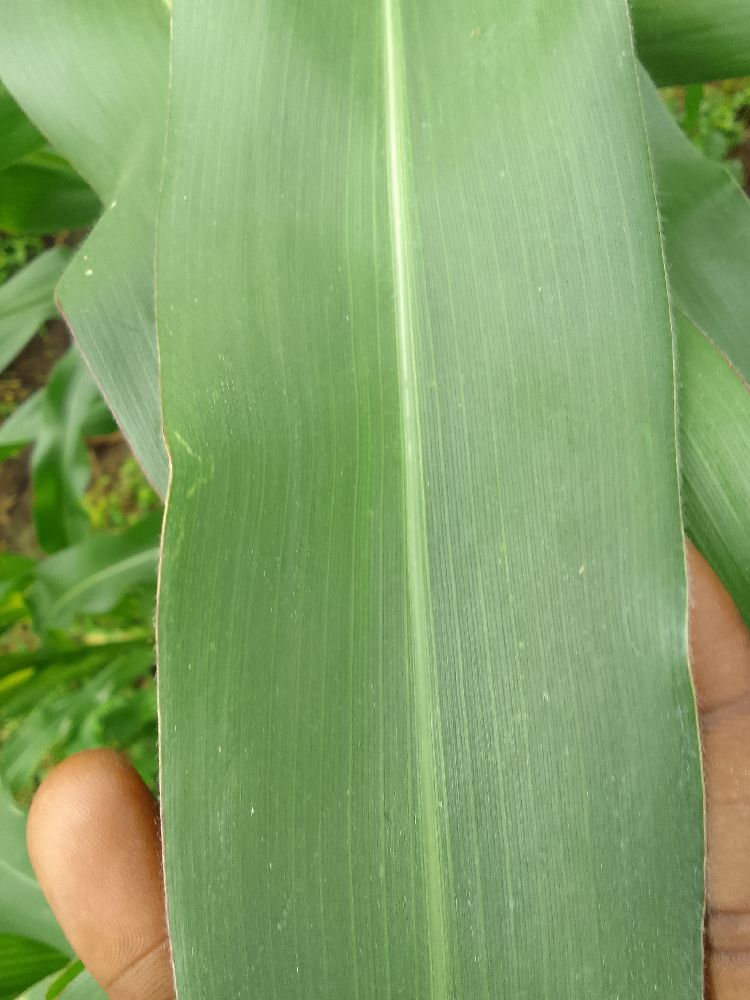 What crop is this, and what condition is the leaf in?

maize, healthy
